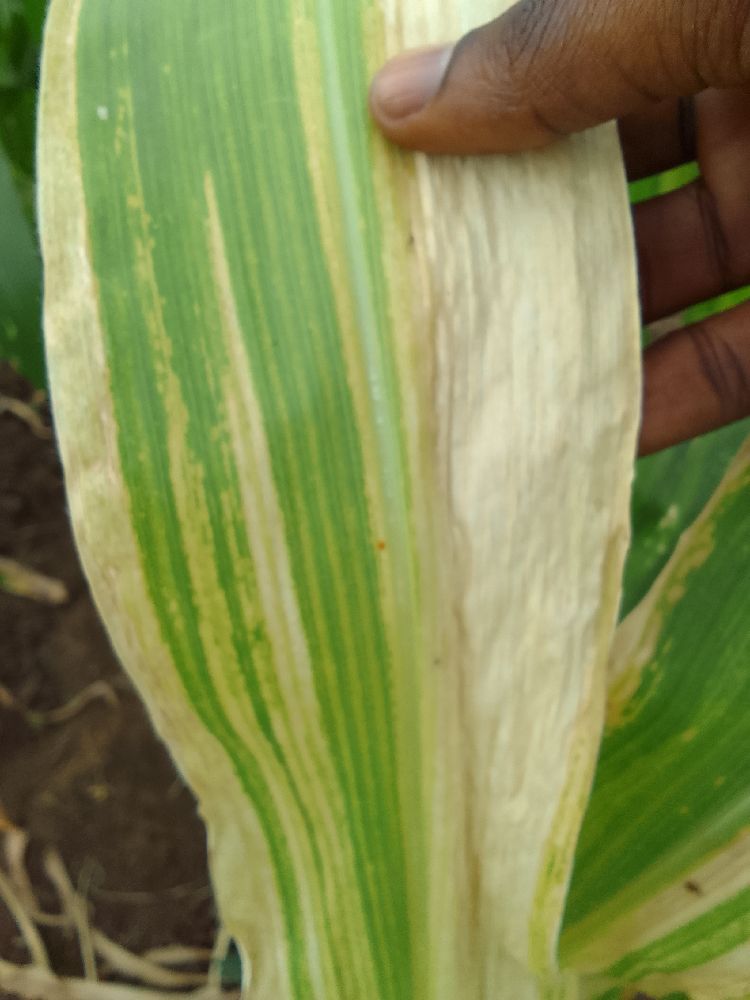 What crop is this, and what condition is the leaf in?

maize, maize lethal necrosis
